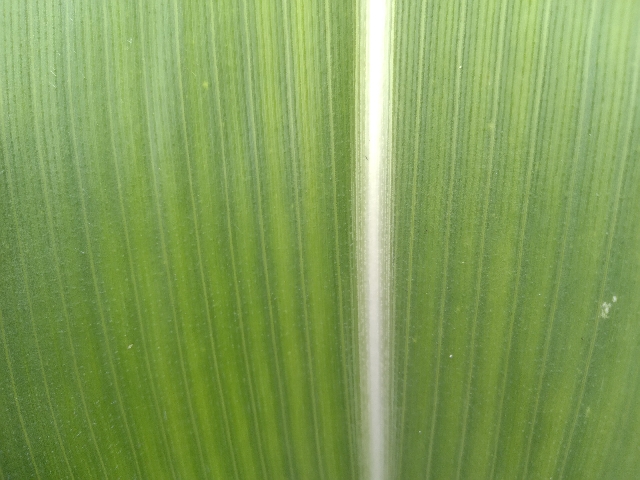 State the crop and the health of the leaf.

maize, healthy
